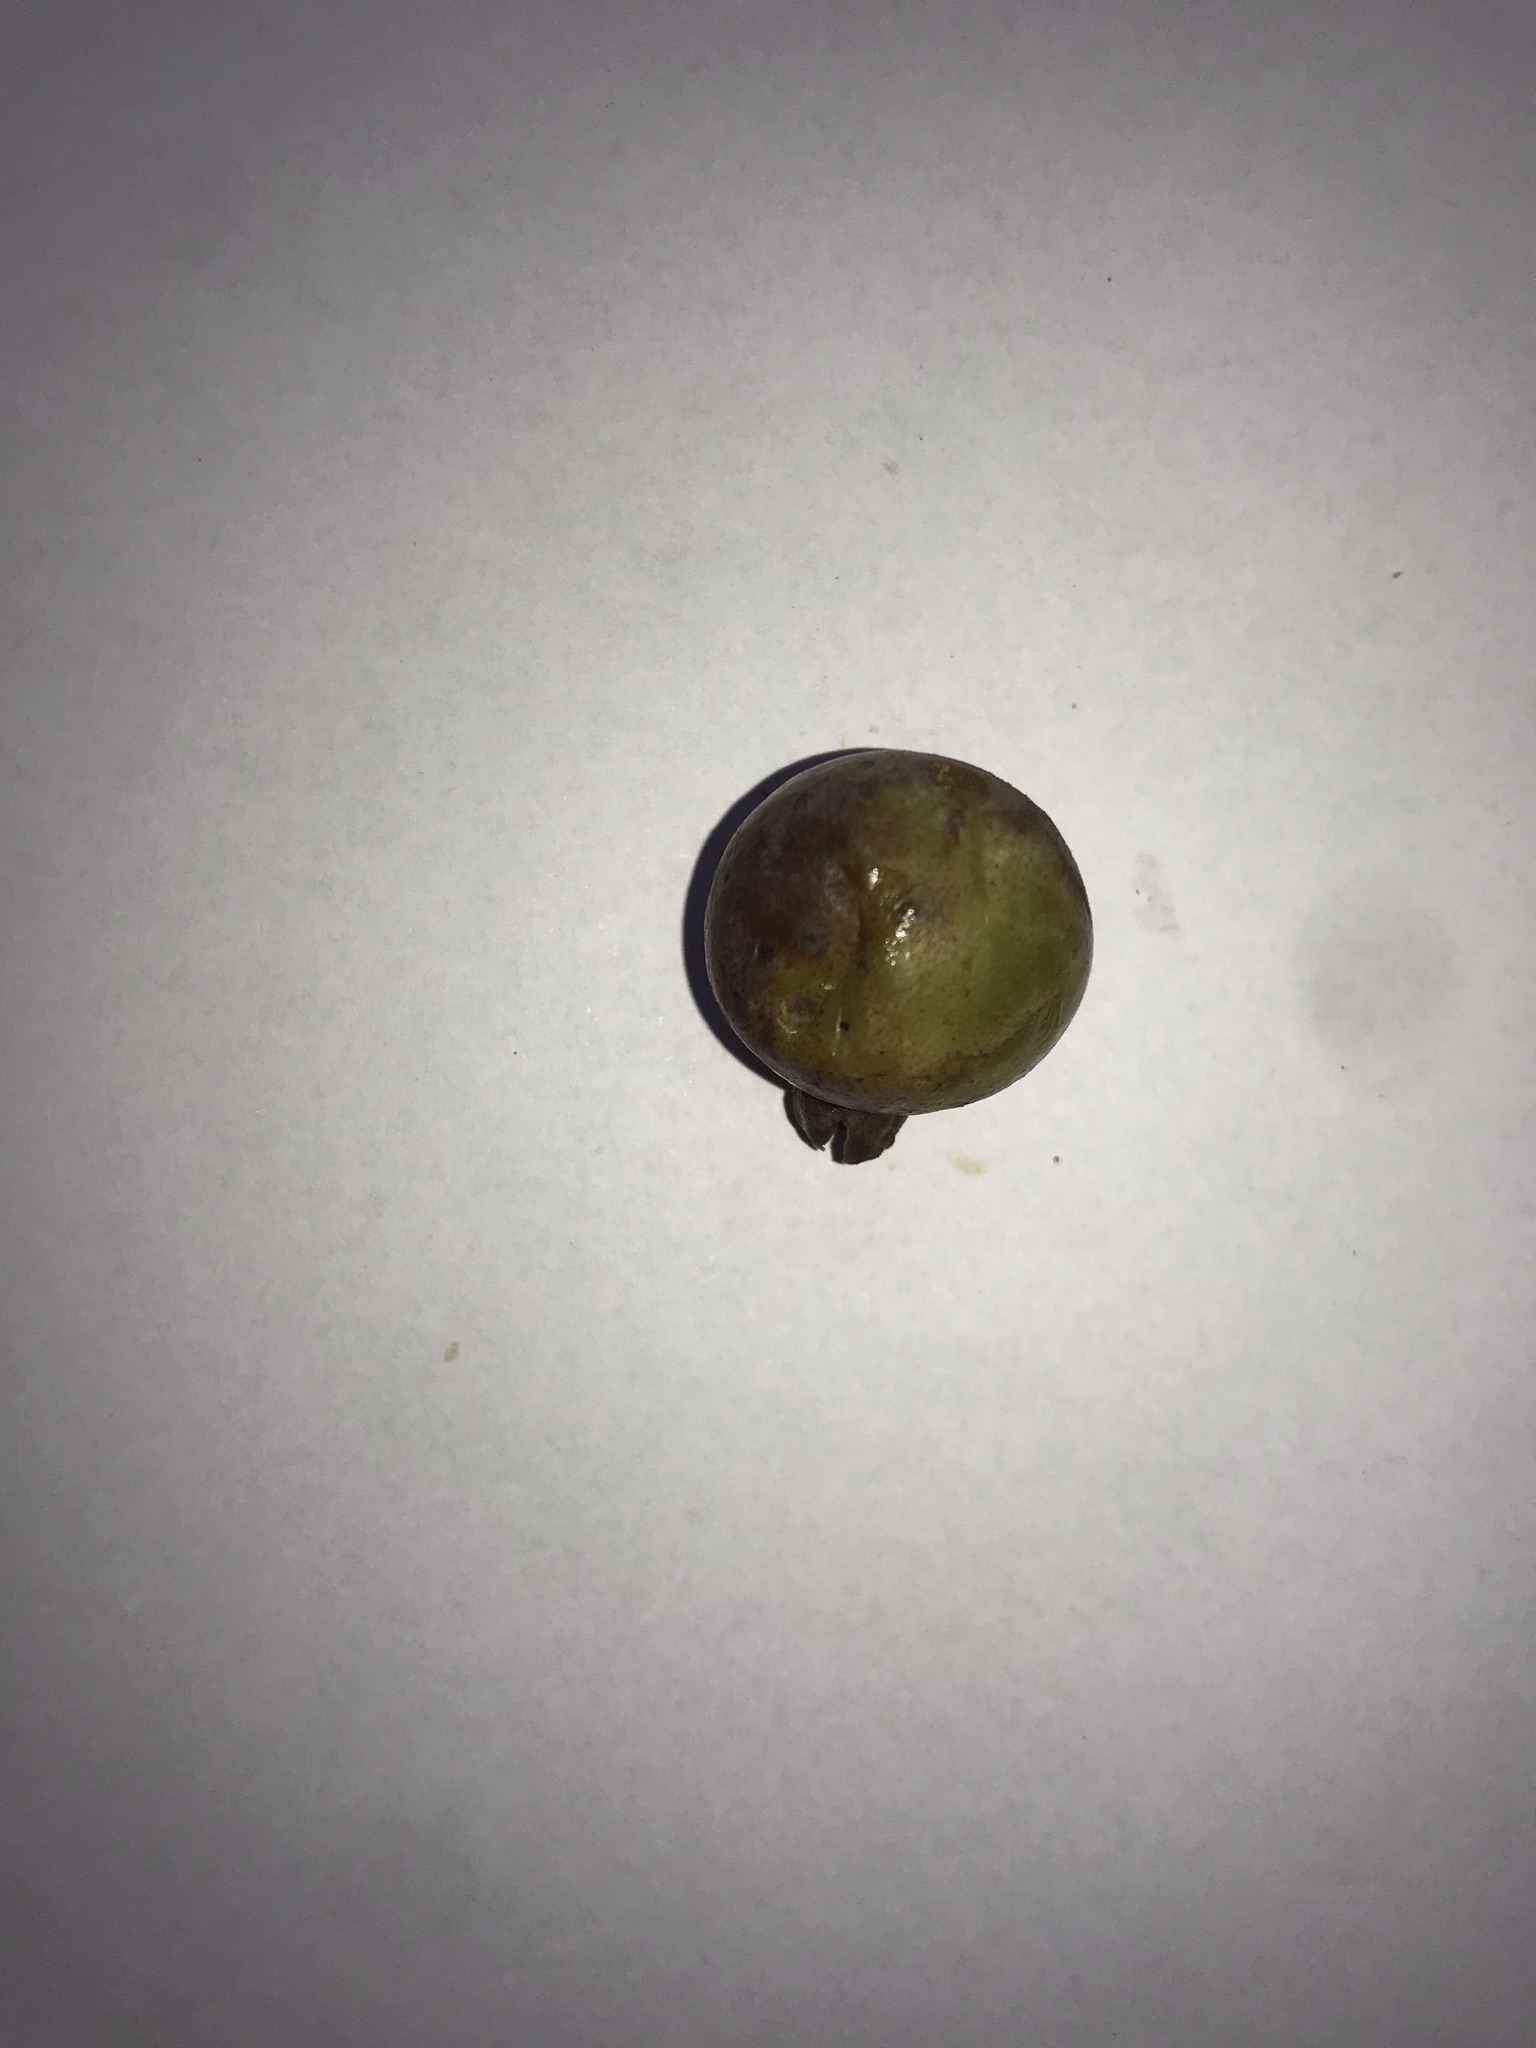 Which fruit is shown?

gabiroba
